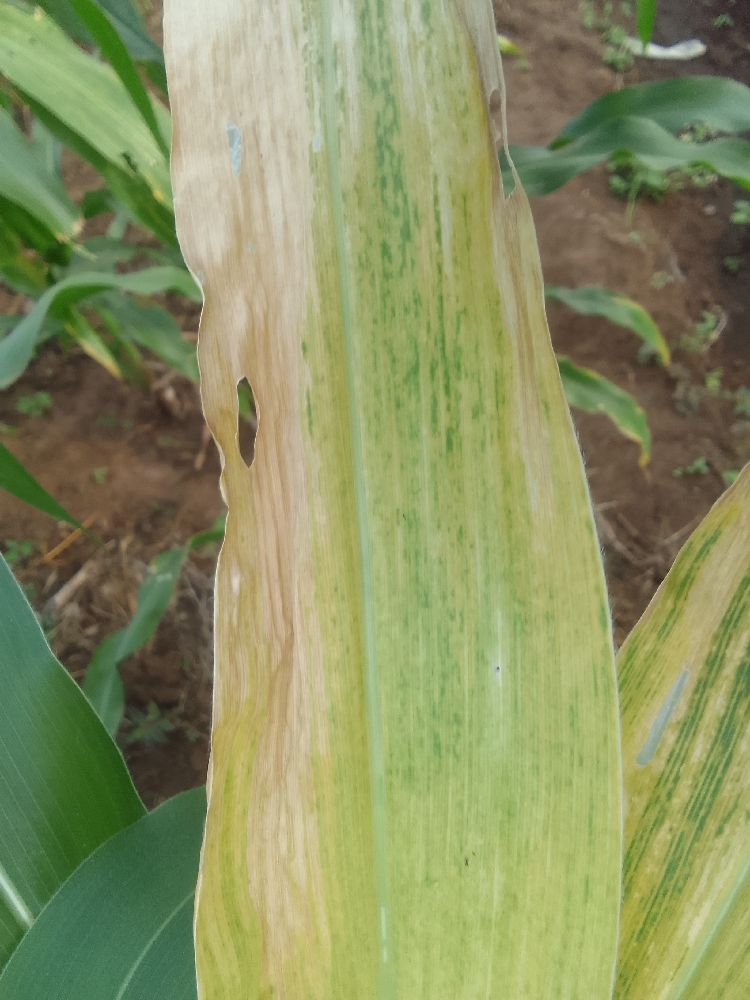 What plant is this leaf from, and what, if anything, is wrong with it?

maize, maize lethal necrosis
